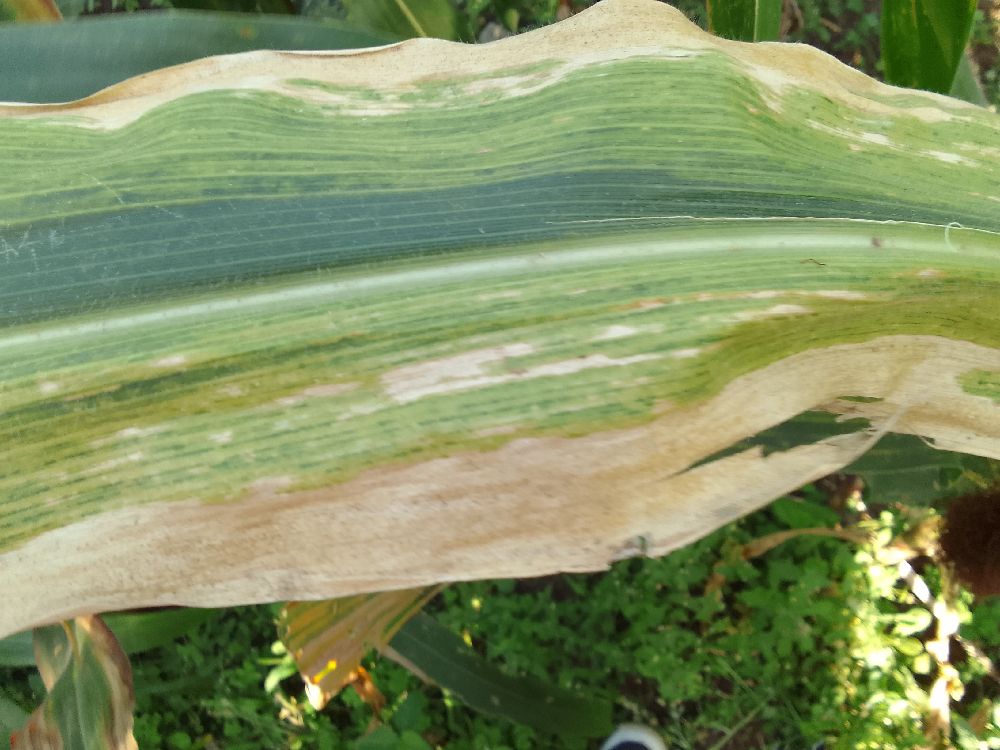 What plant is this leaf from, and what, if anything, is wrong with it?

maize, maize lethal necrosis
